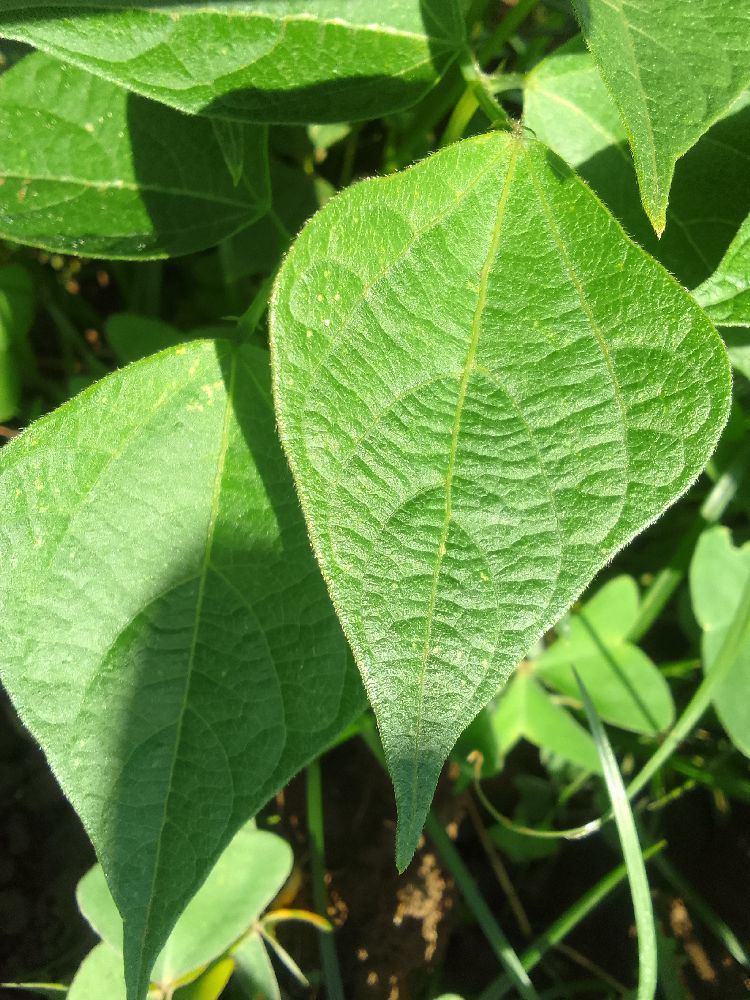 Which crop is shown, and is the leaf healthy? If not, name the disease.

common bean, healthy
